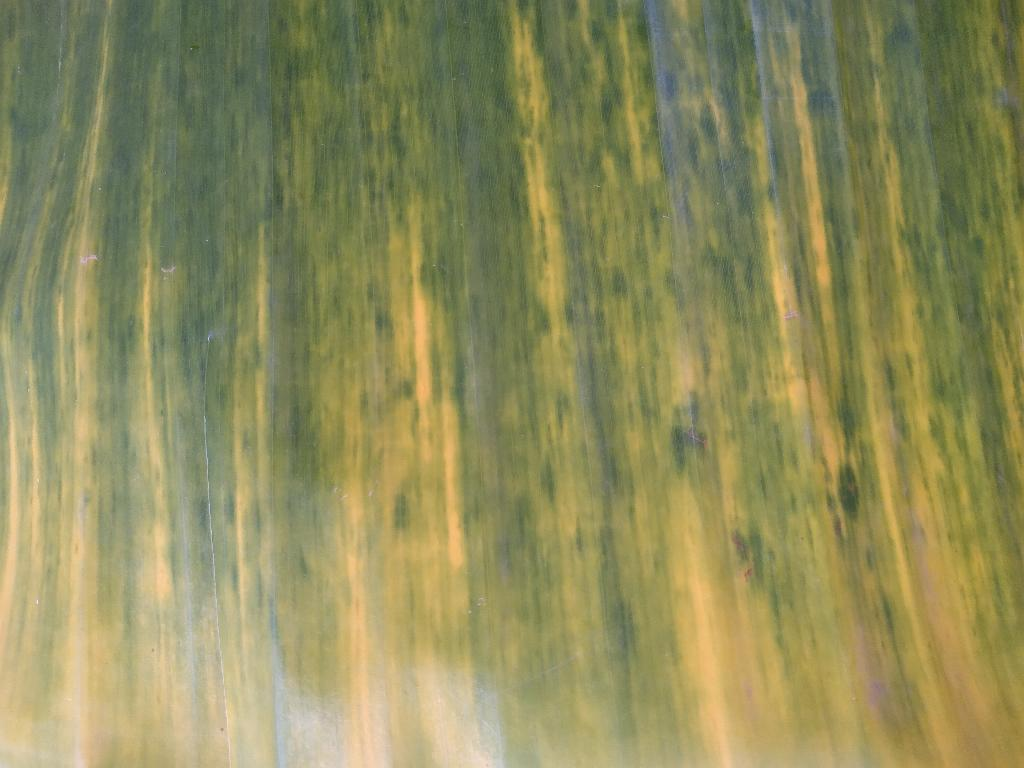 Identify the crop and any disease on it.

banana, fusarium wilt race 1
